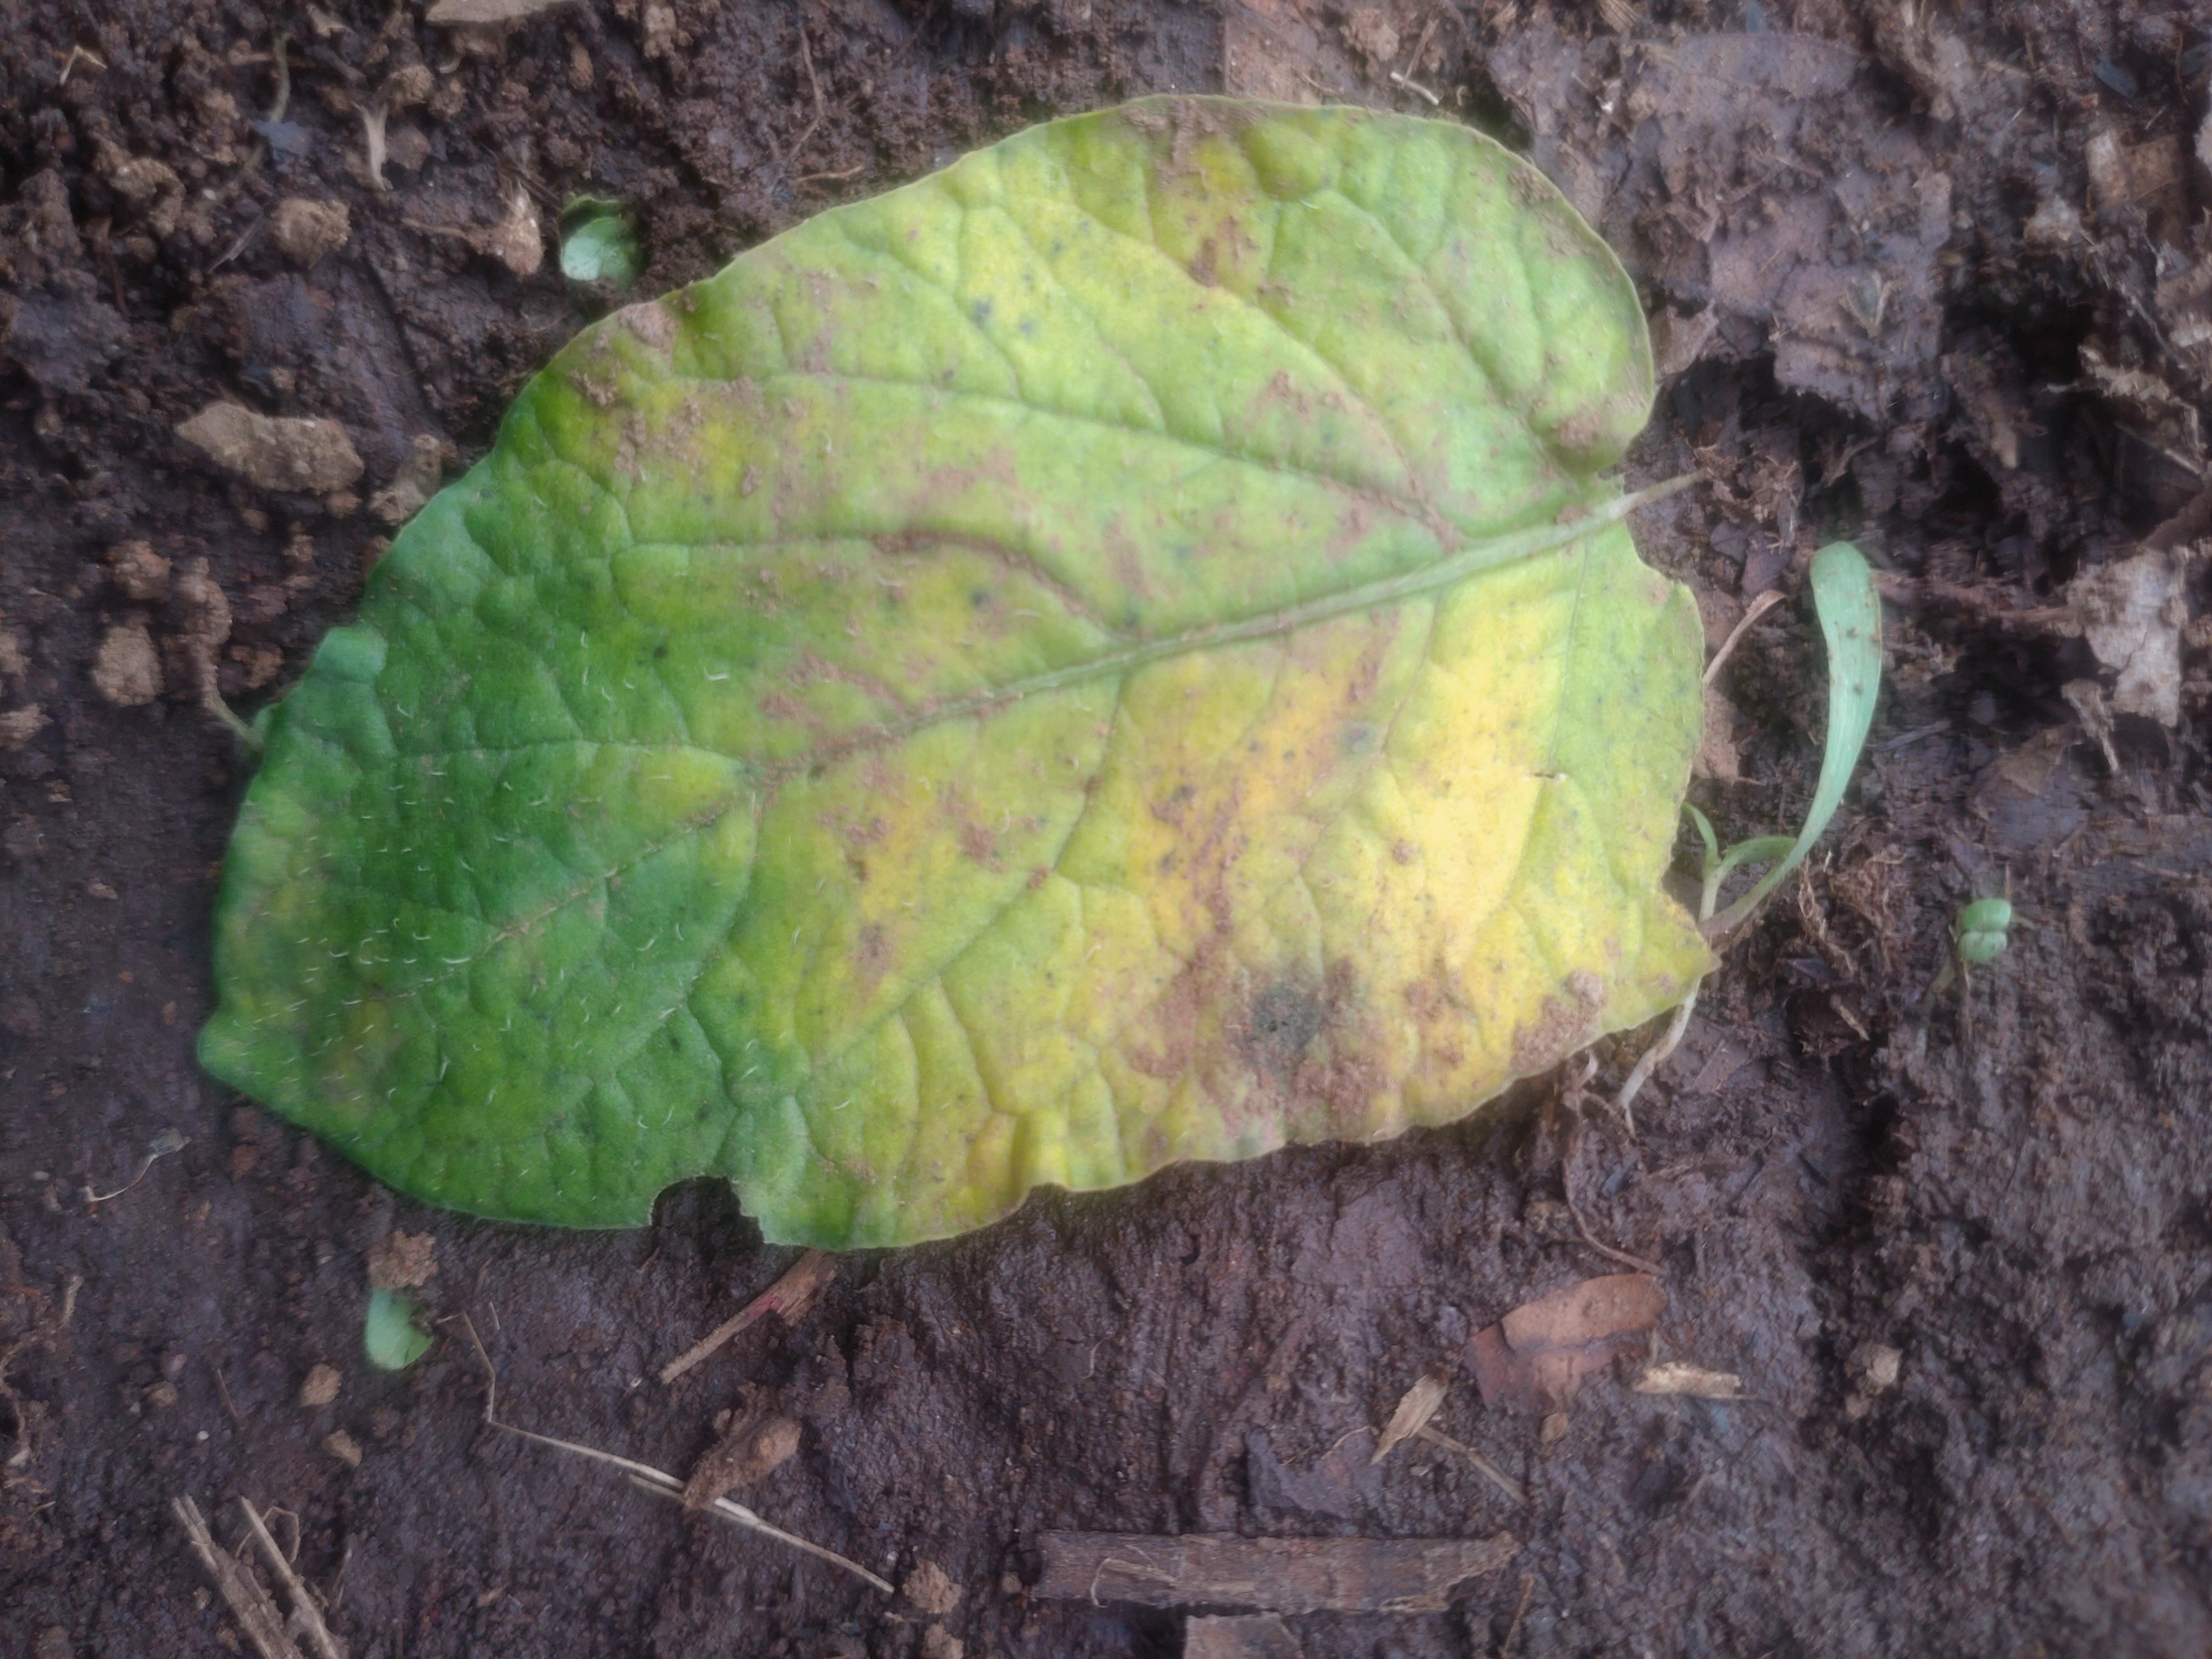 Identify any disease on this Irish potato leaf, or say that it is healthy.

late blight
